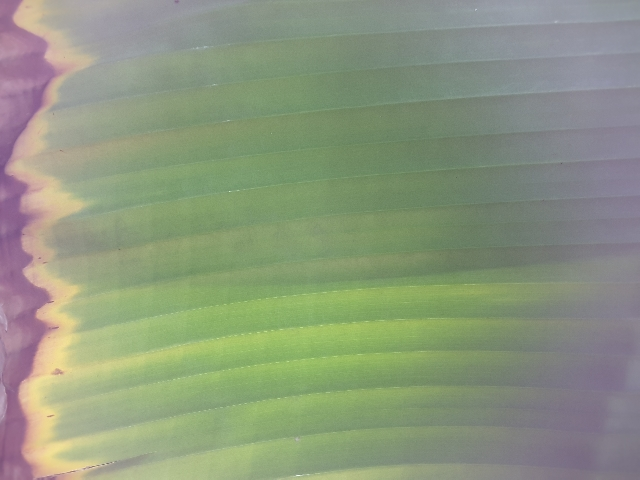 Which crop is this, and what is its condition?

banana, fusarium wilt race 1
